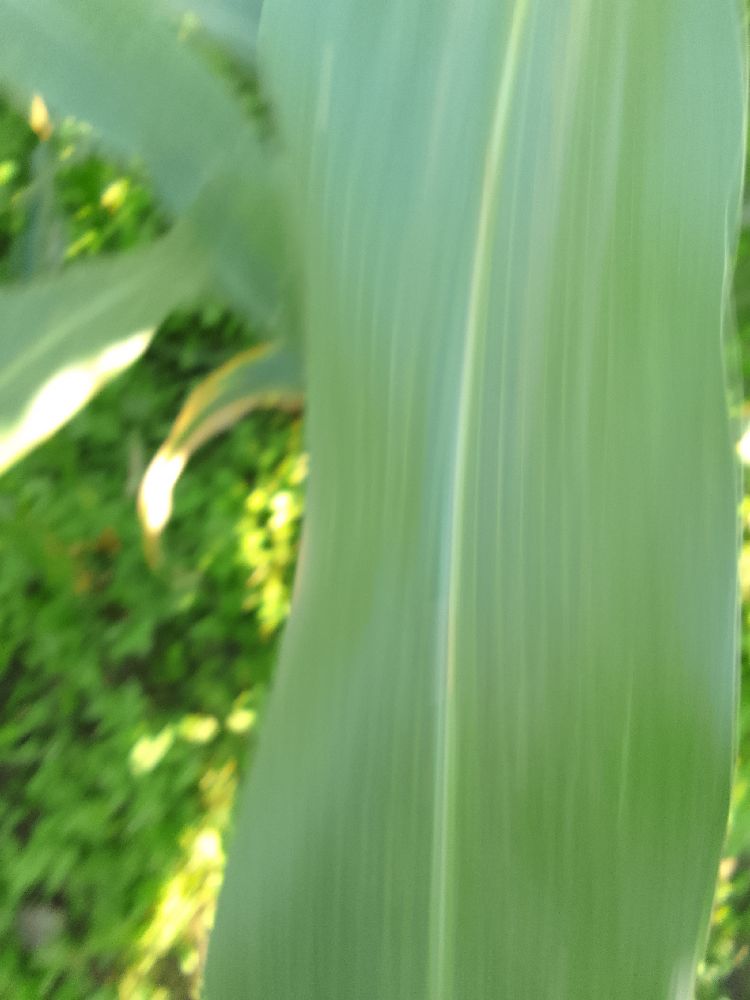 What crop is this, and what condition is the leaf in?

maize, healthy
